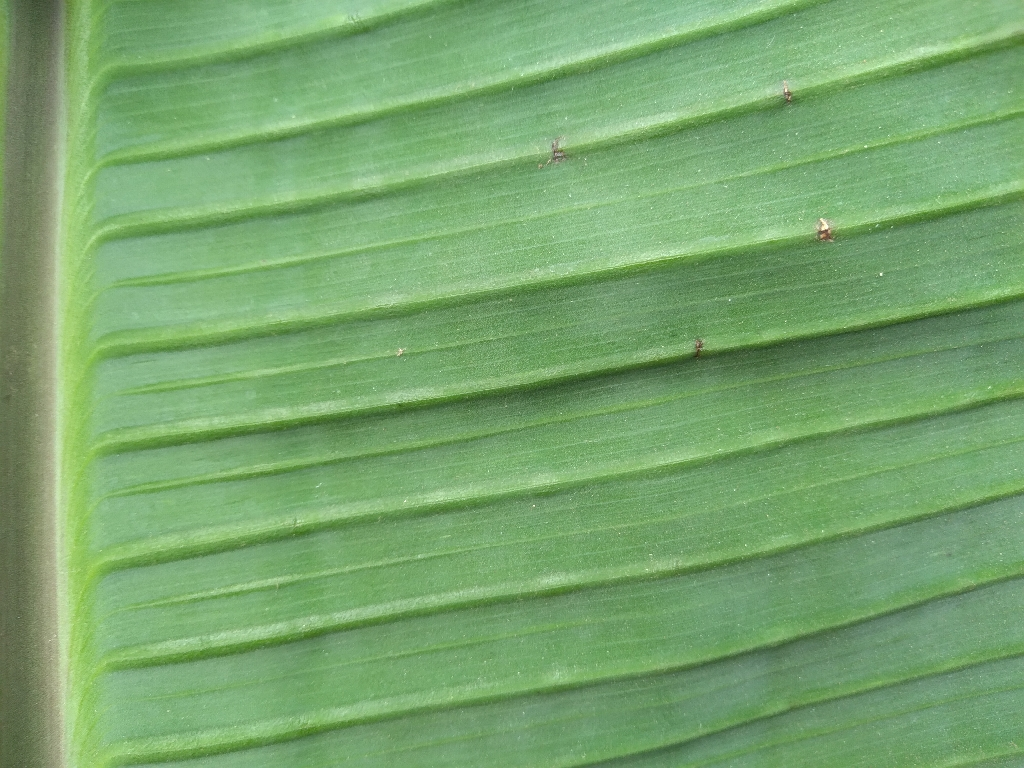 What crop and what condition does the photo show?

banana, healthy
